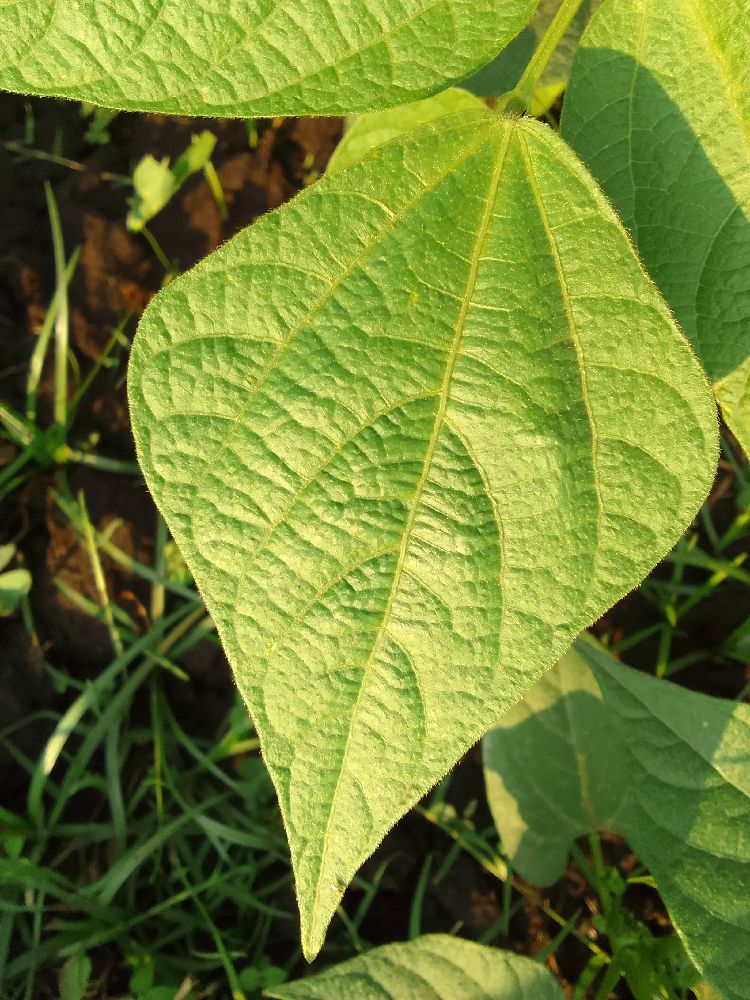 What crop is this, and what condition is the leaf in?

common bean, healthy
